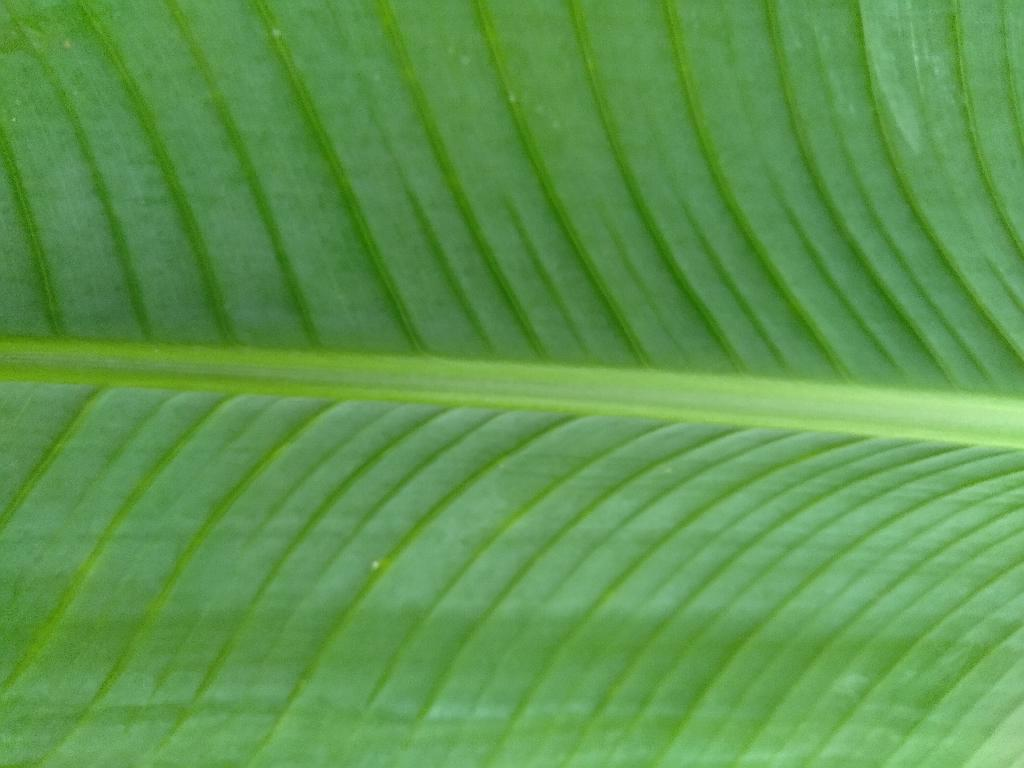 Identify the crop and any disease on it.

banana, healthy
